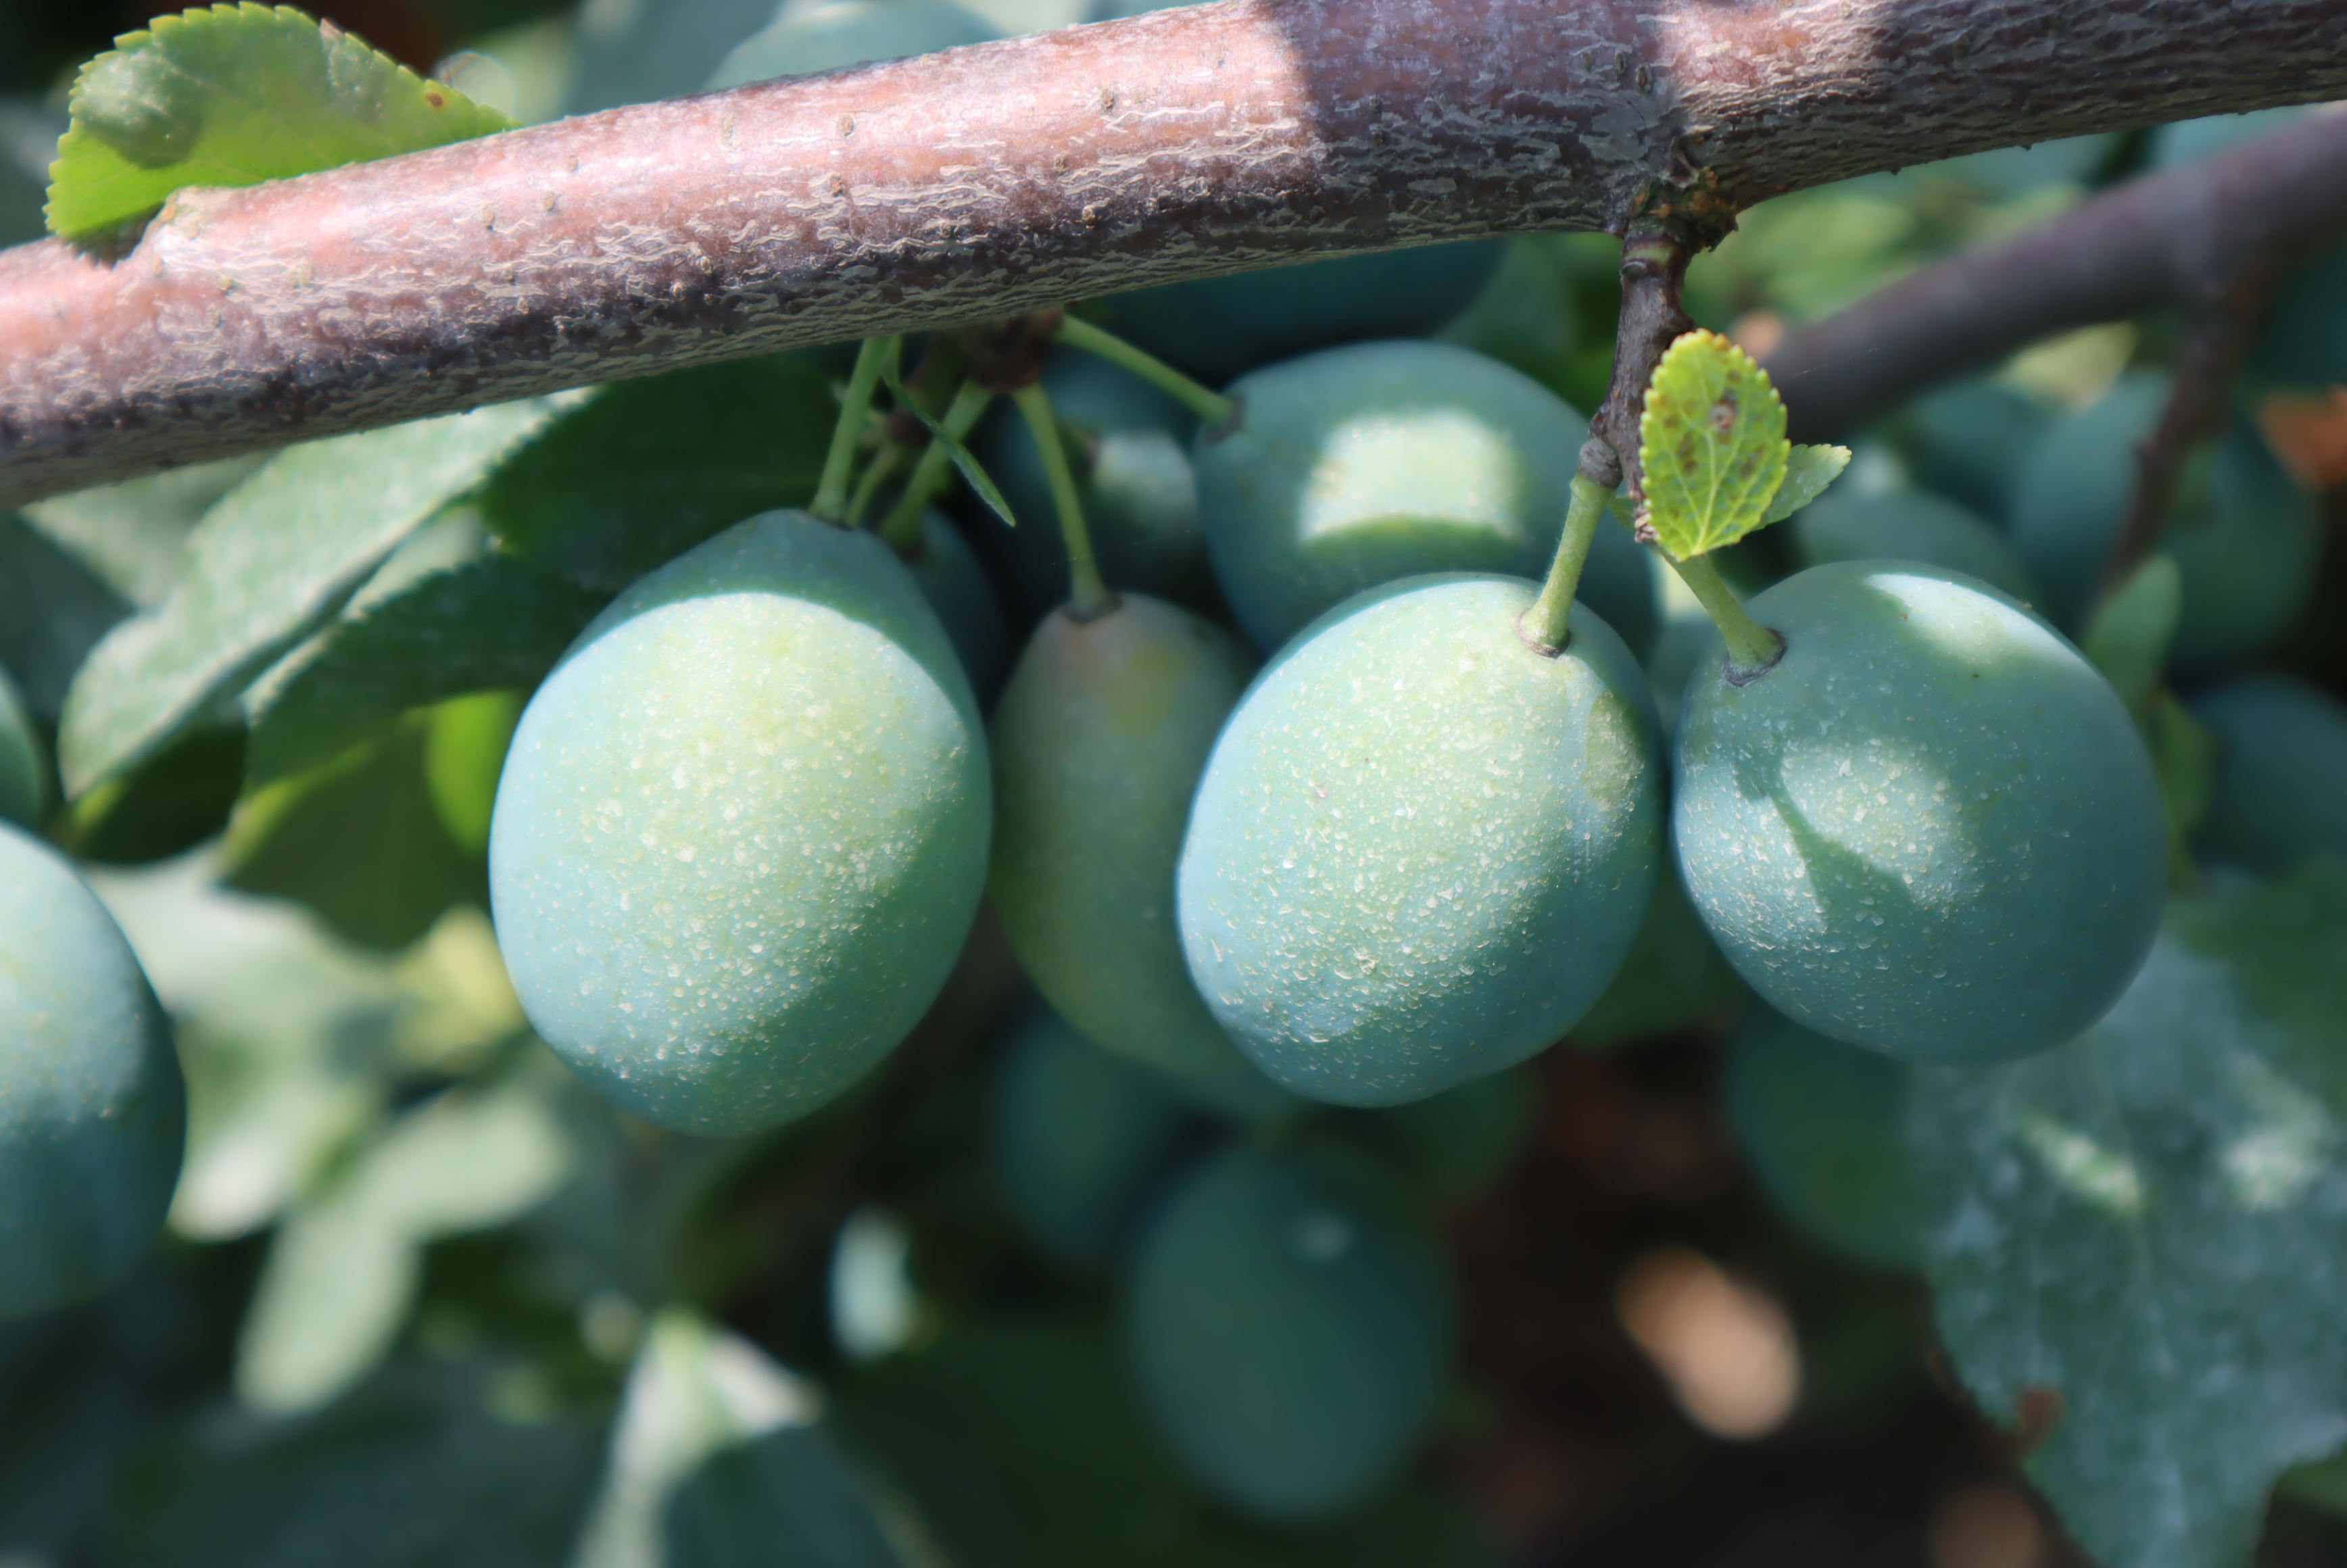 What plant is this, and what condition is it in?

plum, shot hole disease
